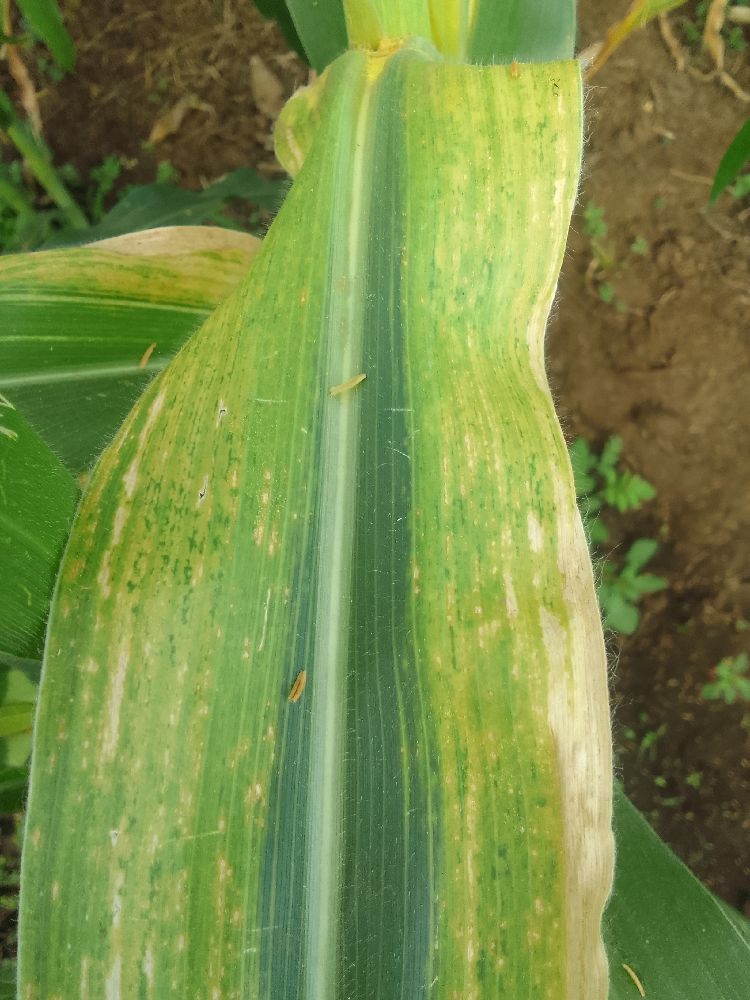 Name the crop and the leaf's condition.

maize, maize lethal necrosis
